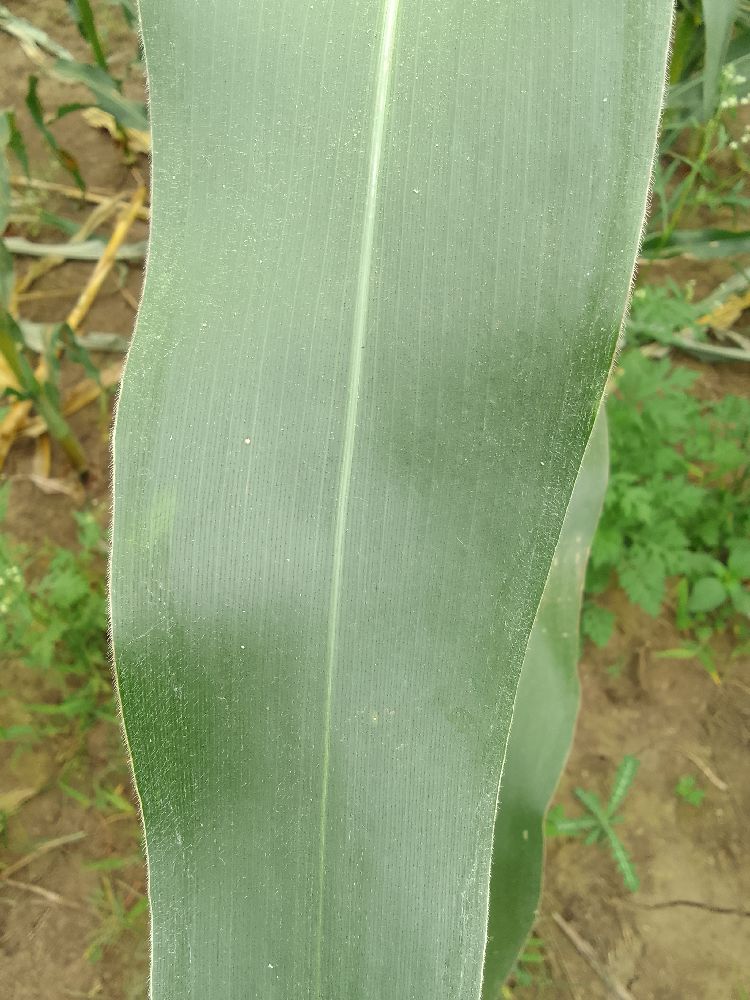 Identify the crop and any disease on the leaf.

maize, healthy
